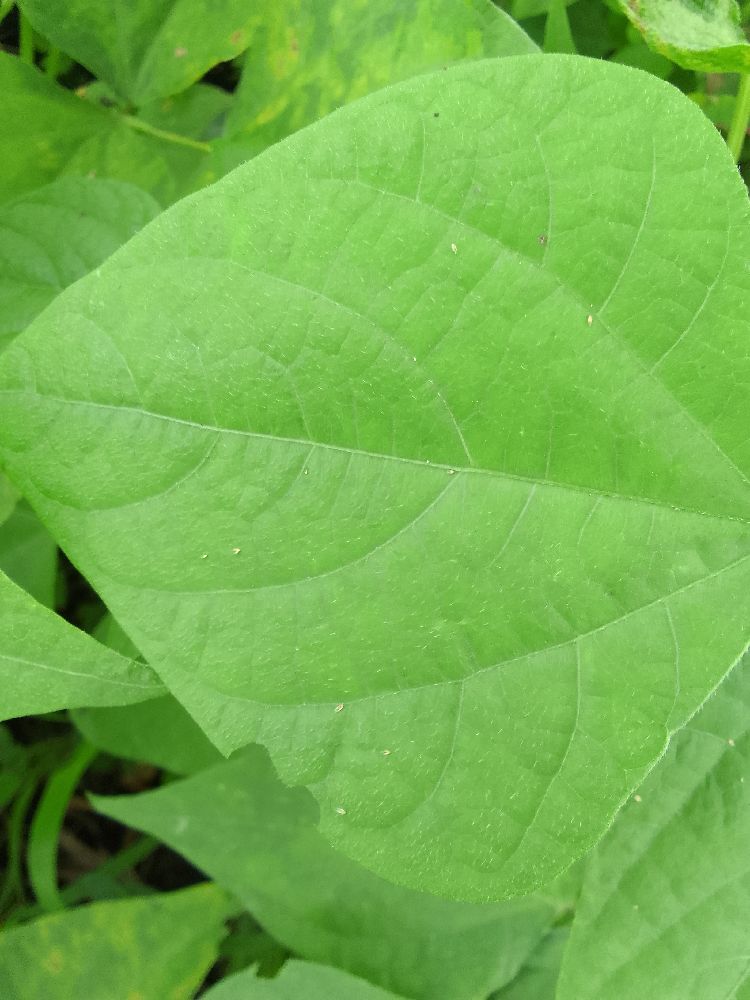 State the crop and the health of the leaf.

common bean, healthy
